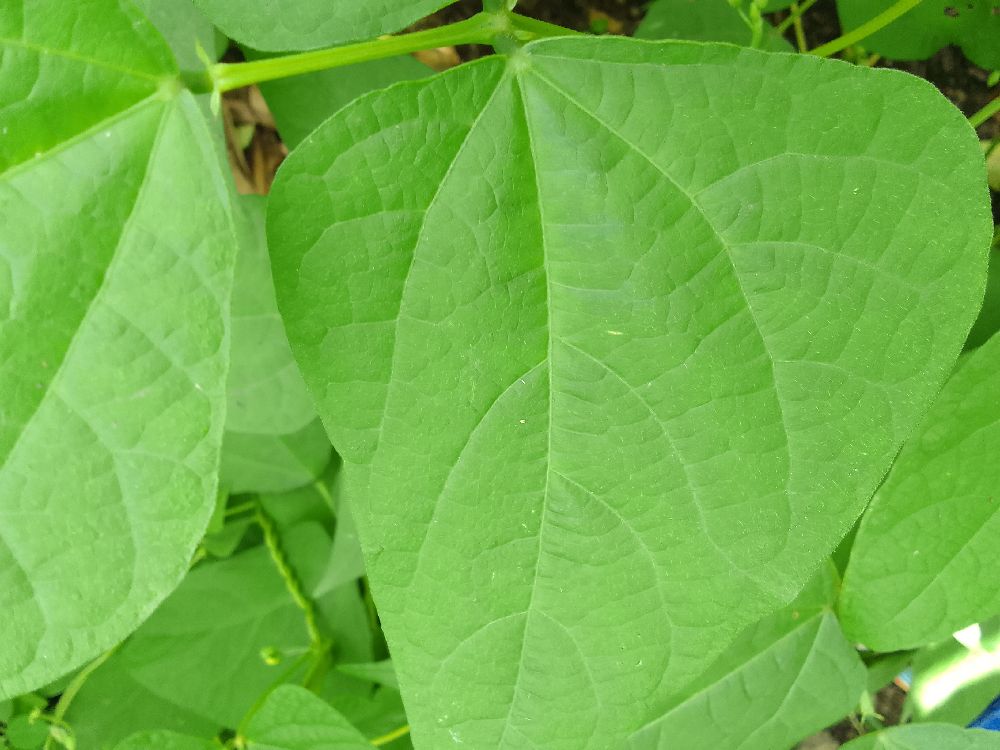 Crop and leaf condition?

common bean, healthy
